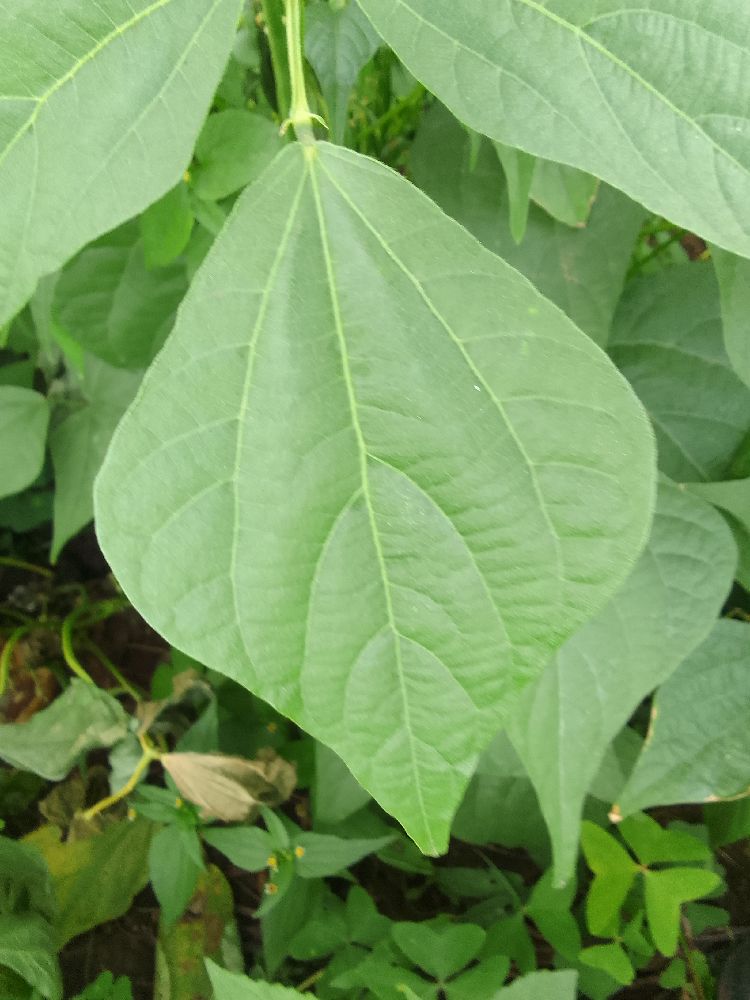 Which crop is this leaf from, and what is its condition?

common bean, healthy
